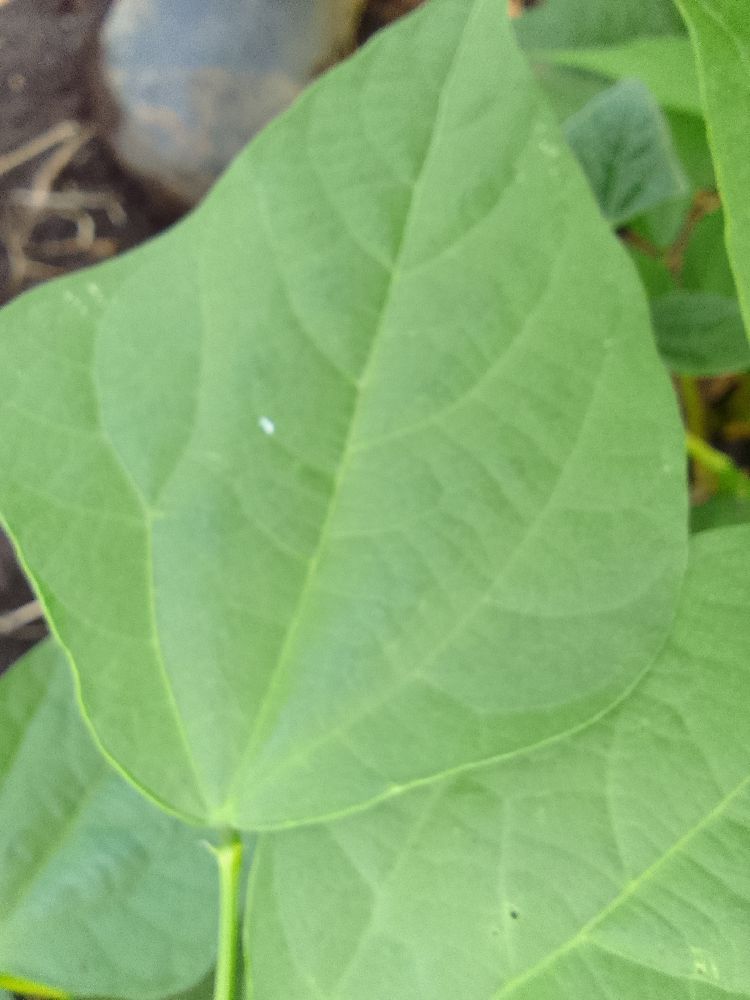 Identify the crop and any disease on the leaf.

common bean, healthy
